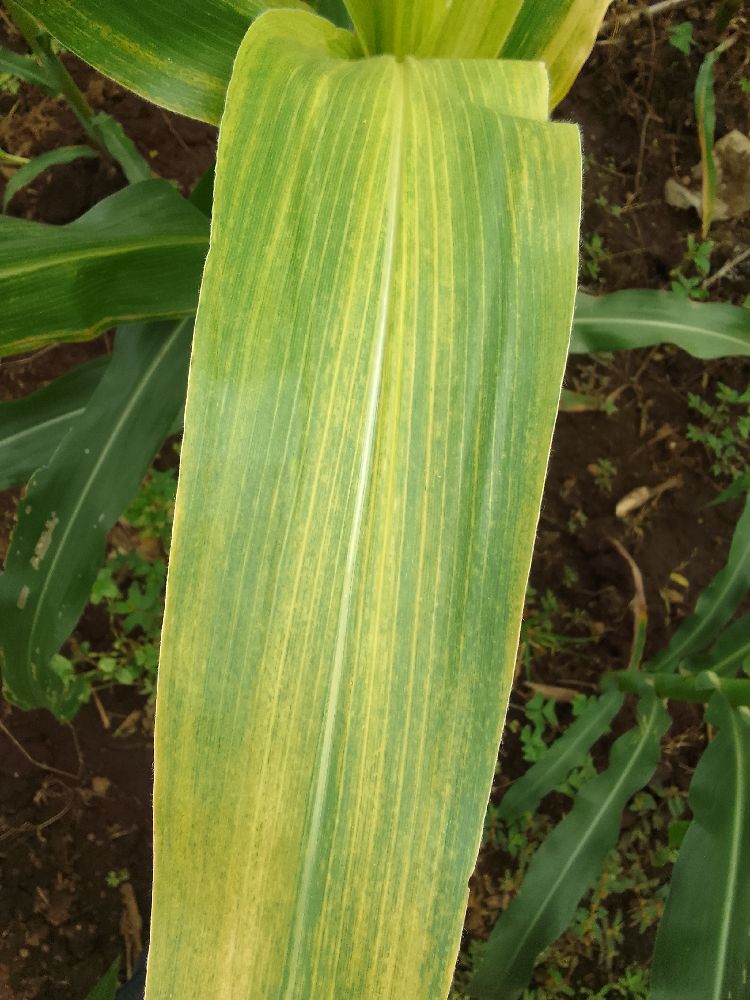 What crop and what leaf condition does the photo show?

maize, maize lethal necrosis
